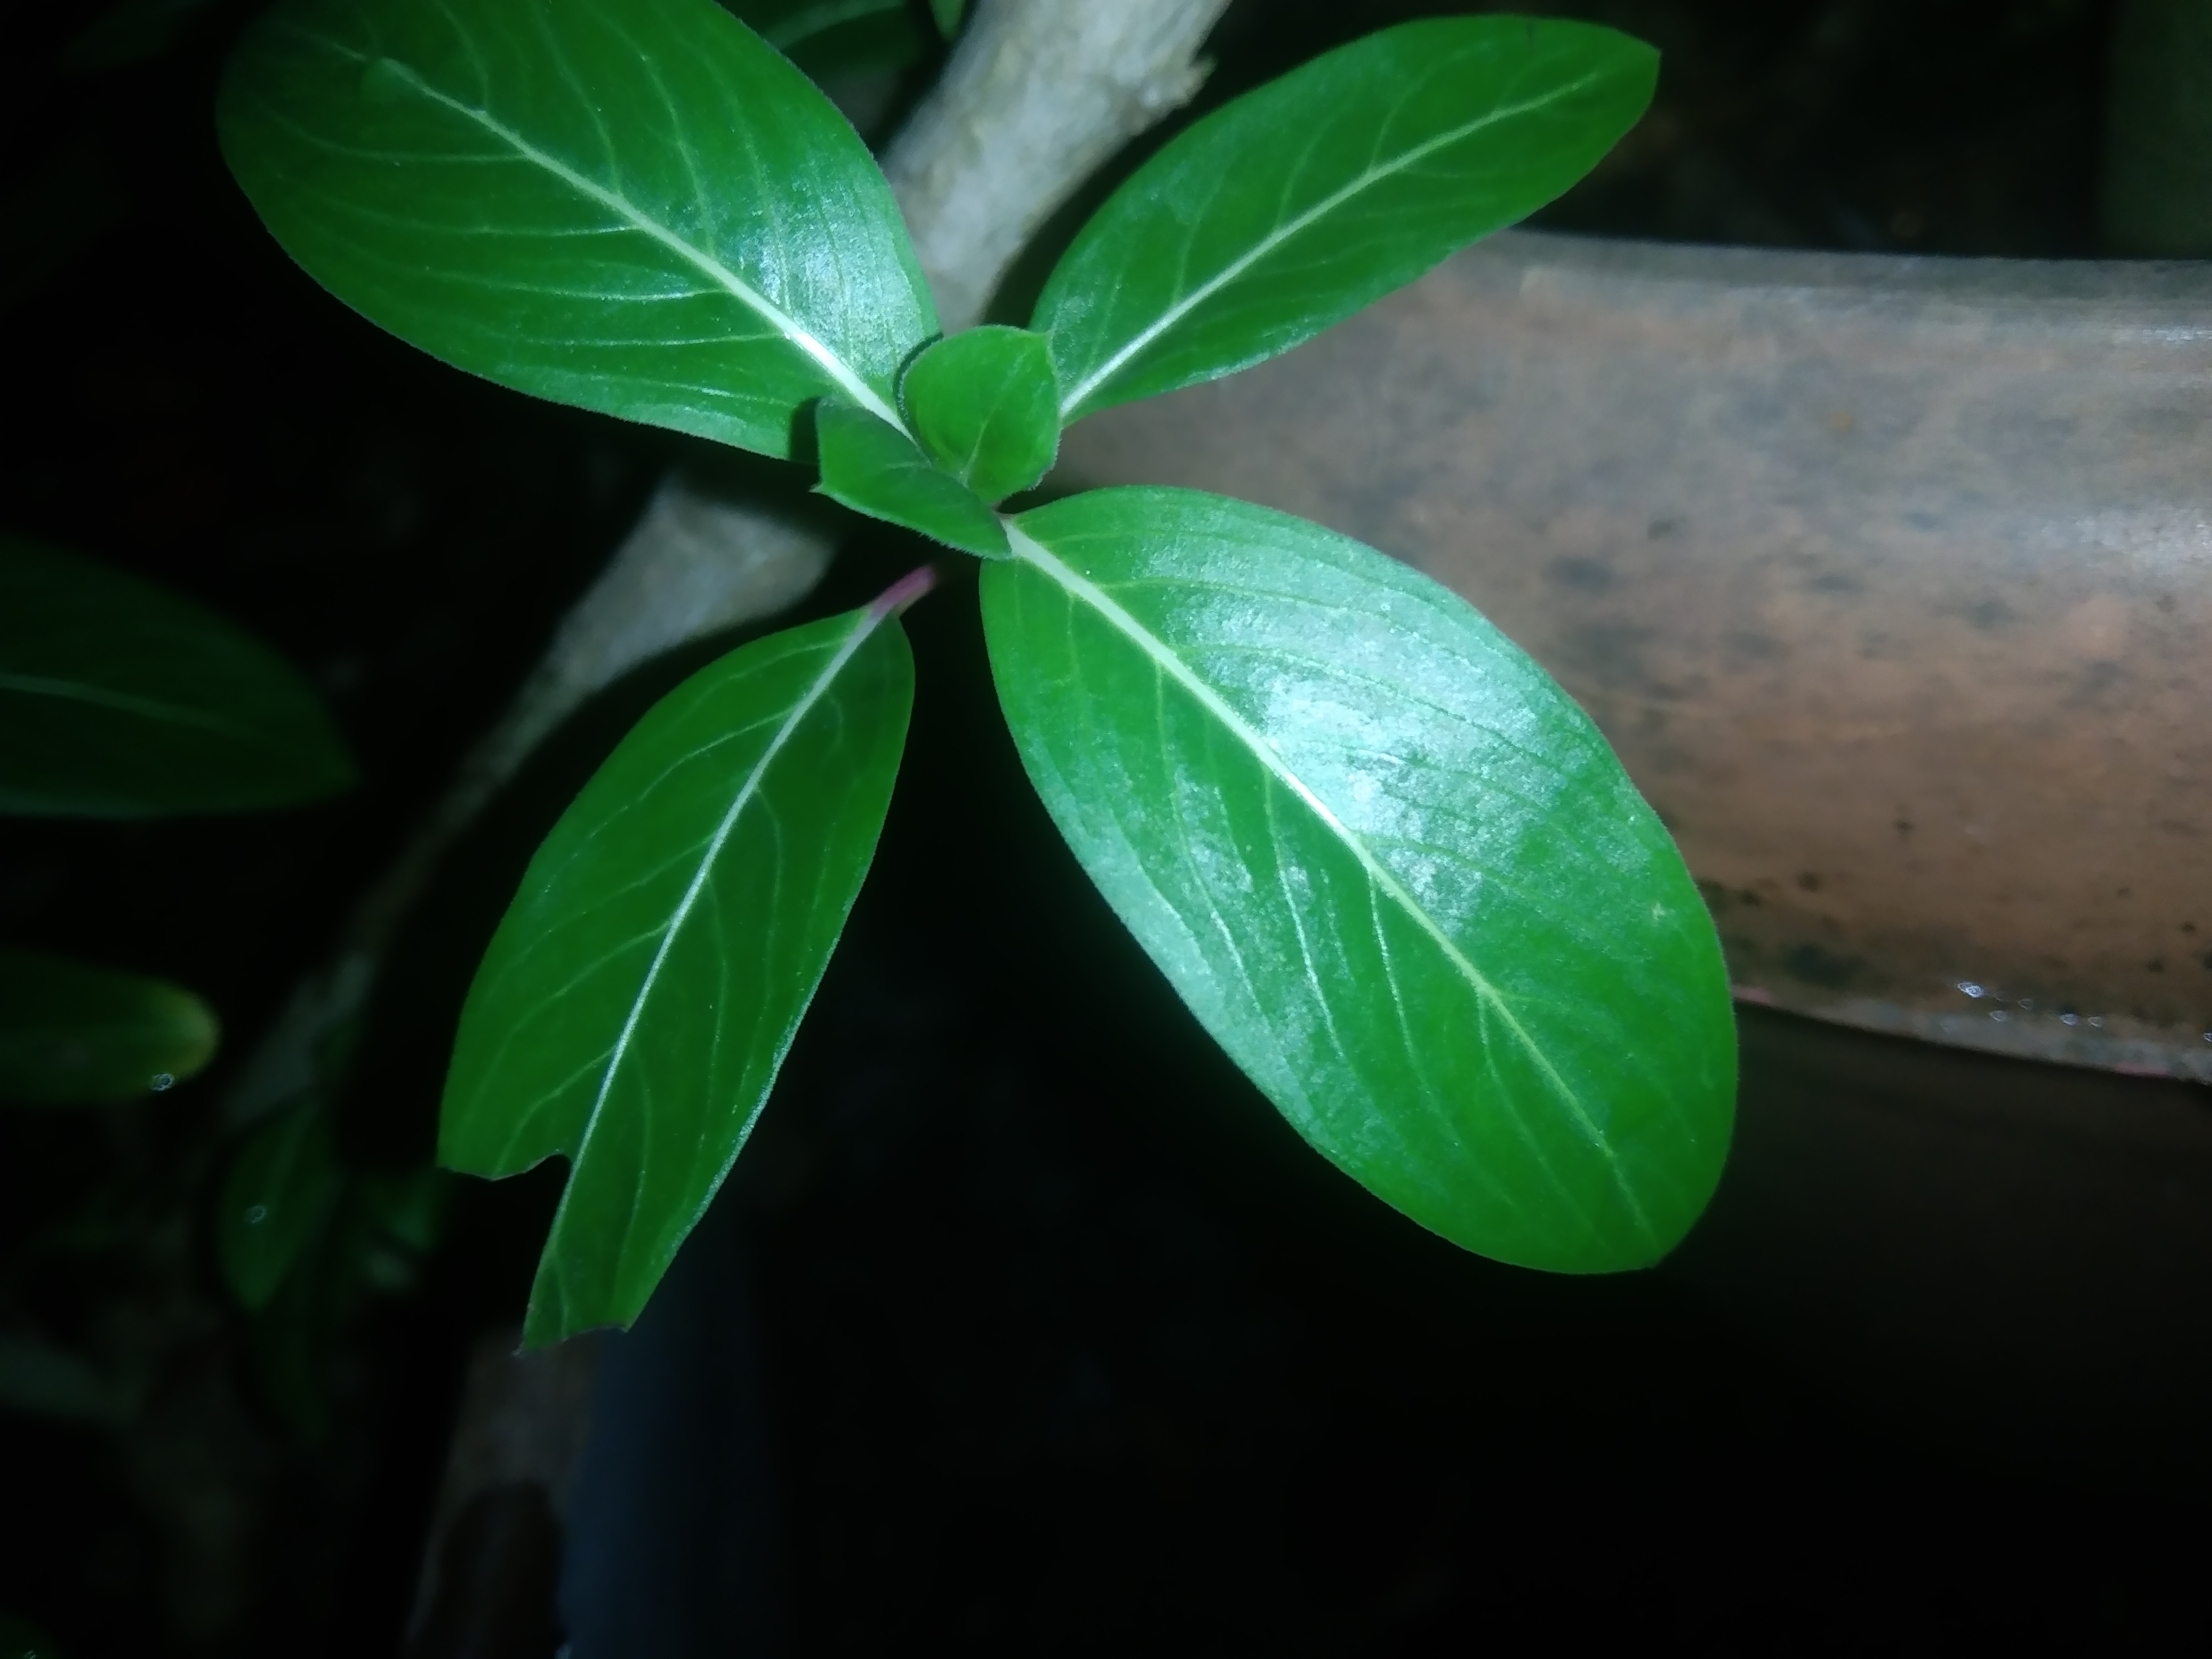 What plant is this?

rose periwinkle
